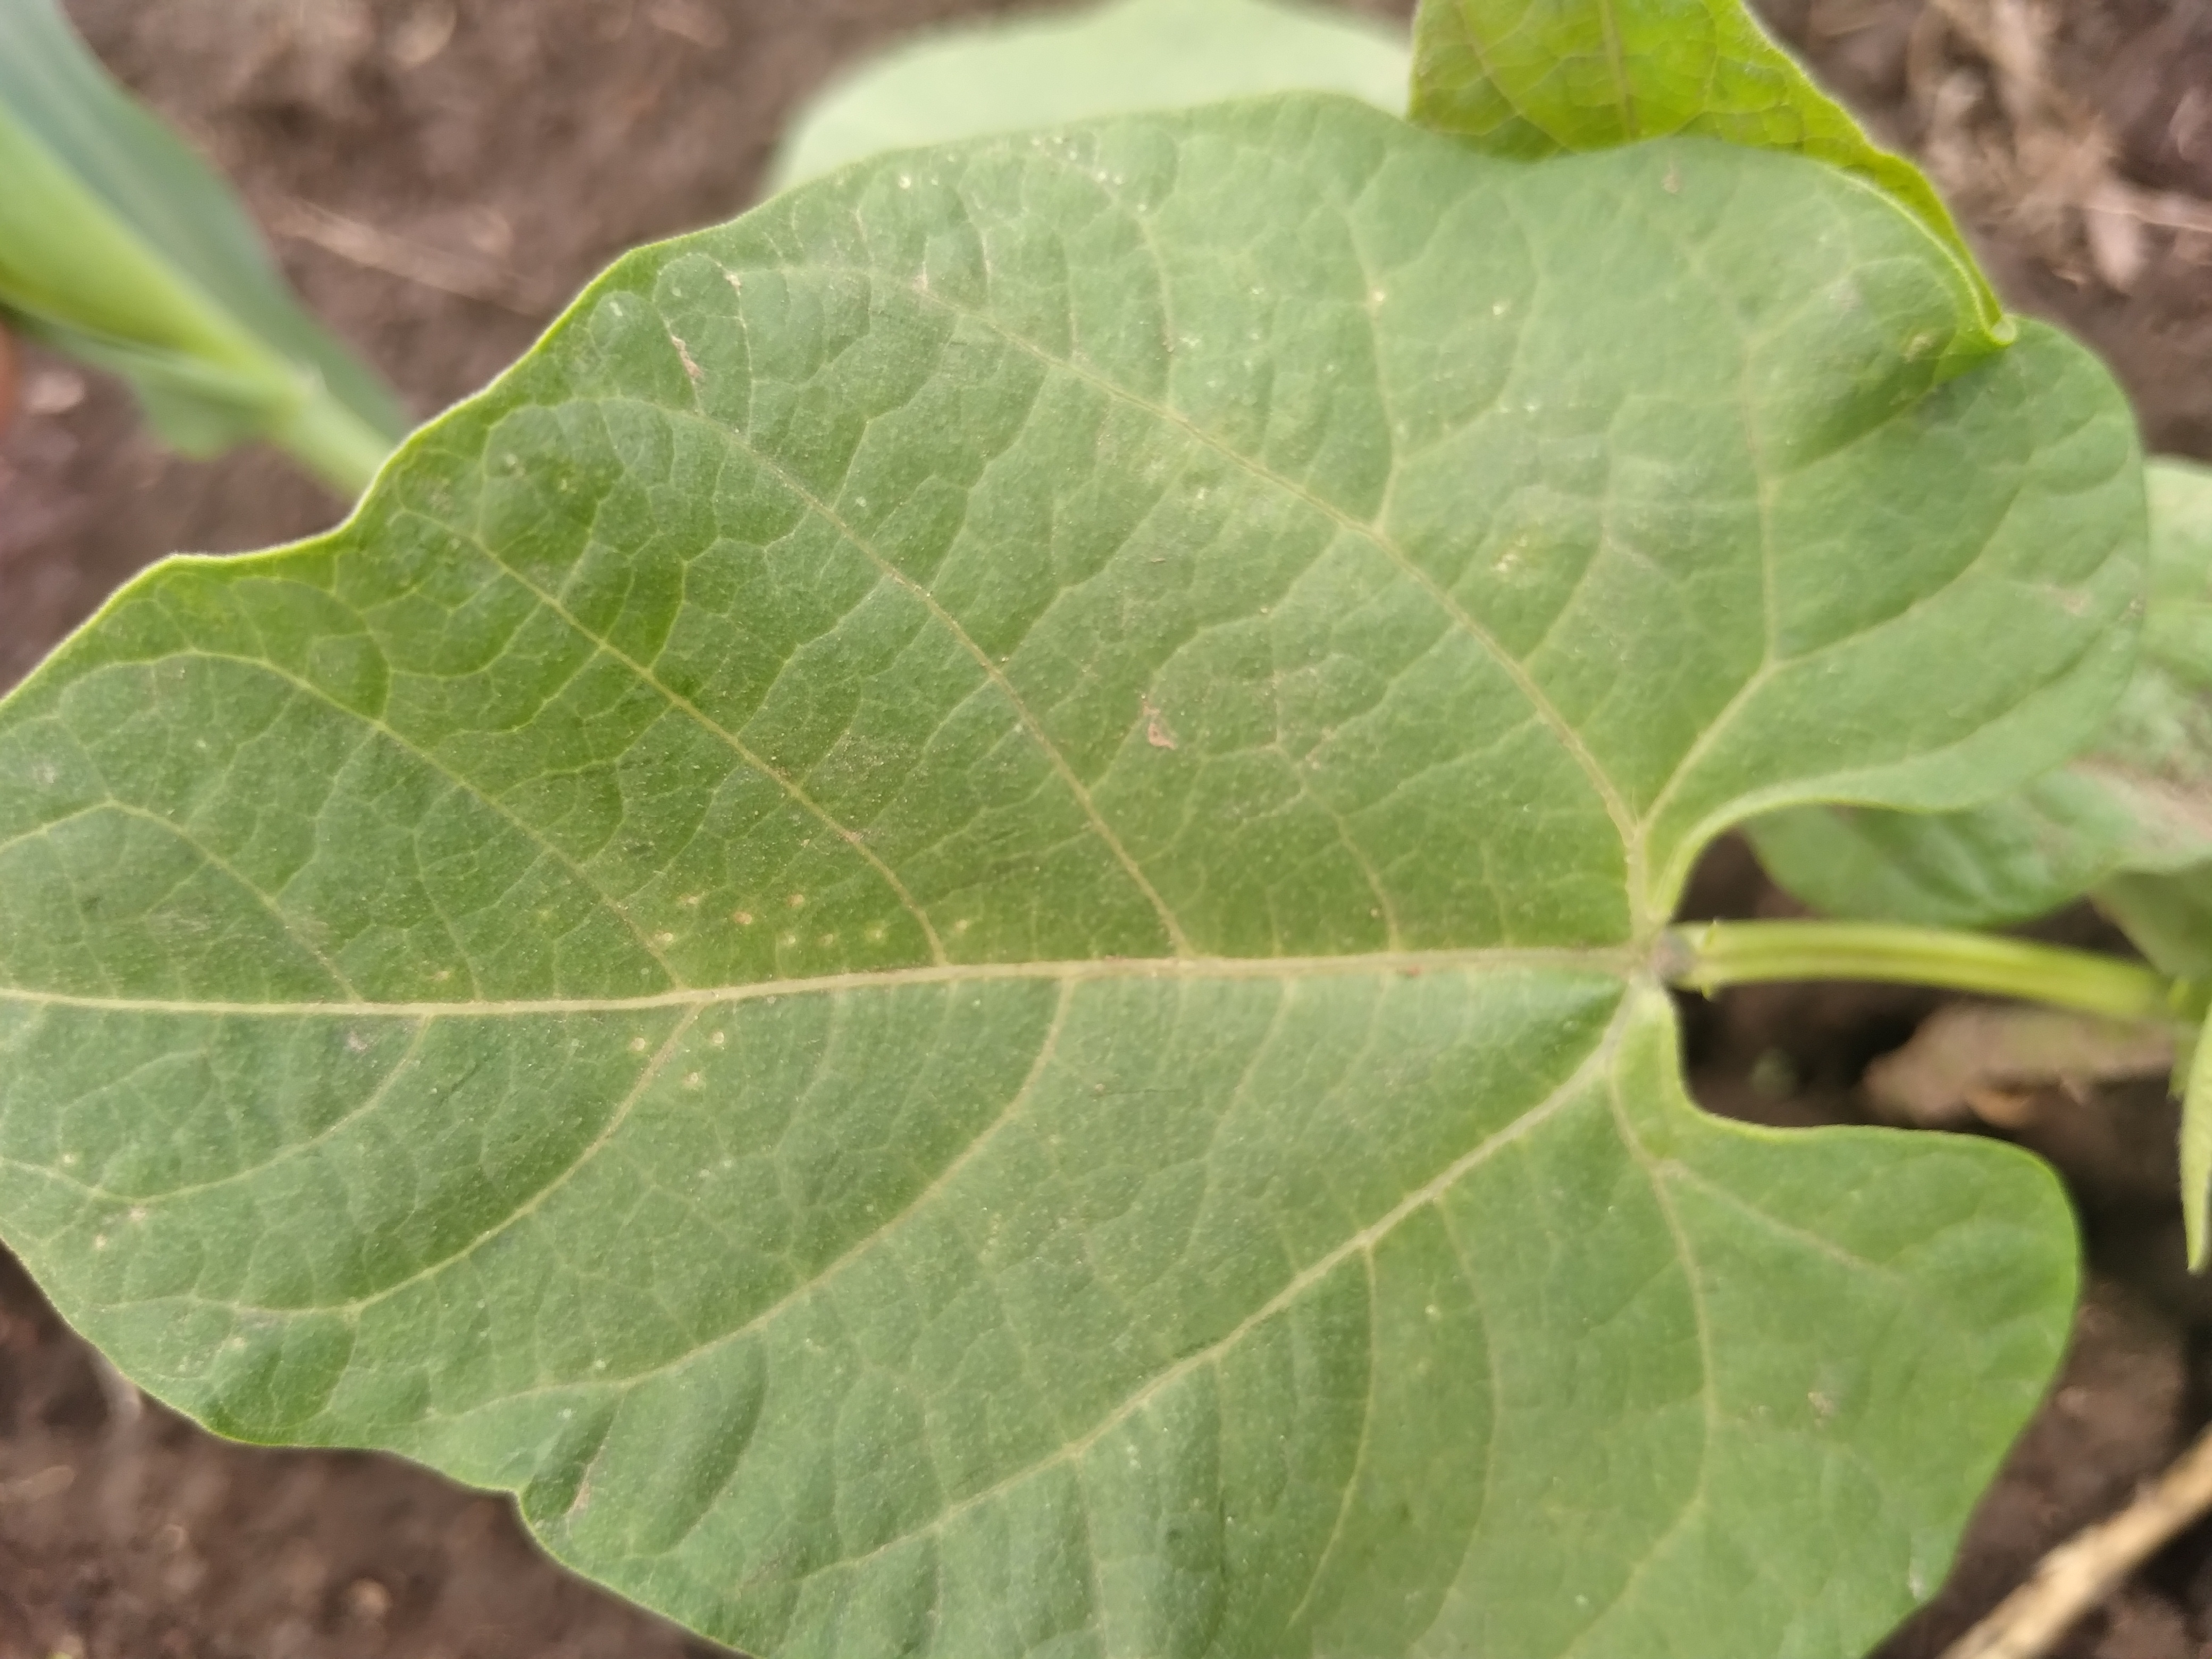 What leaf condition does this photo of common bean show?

healthy
